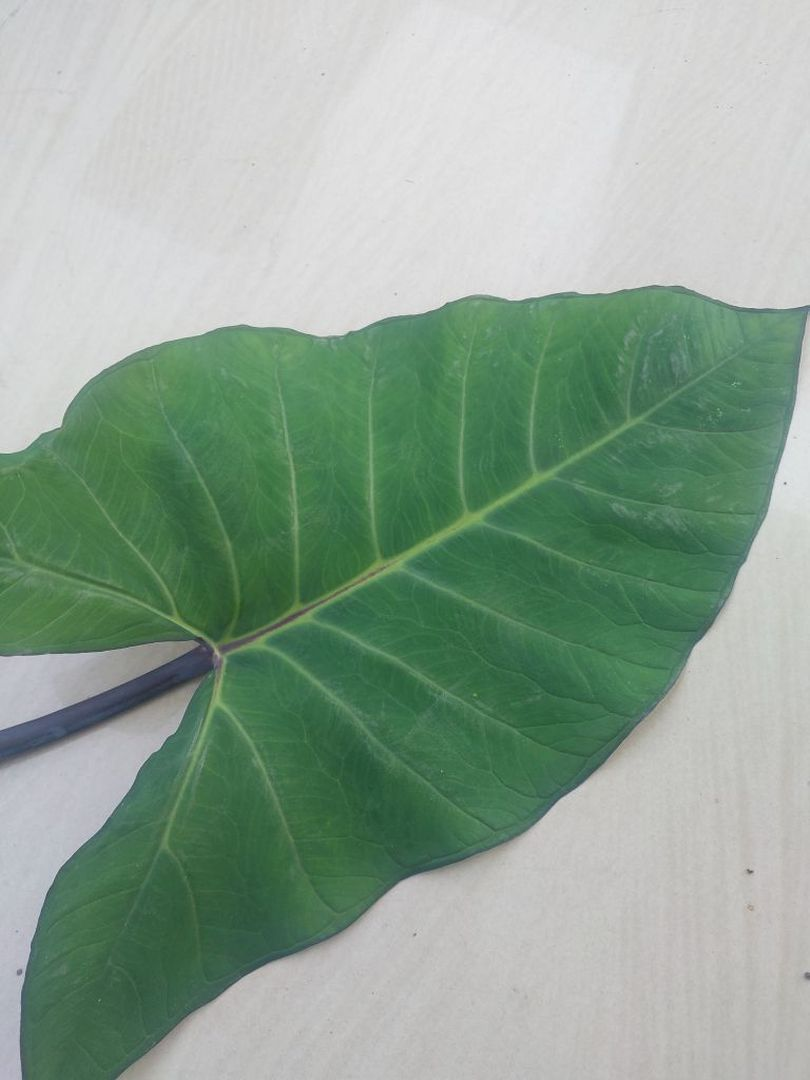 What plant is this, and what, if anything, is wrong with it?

taro, healthy
